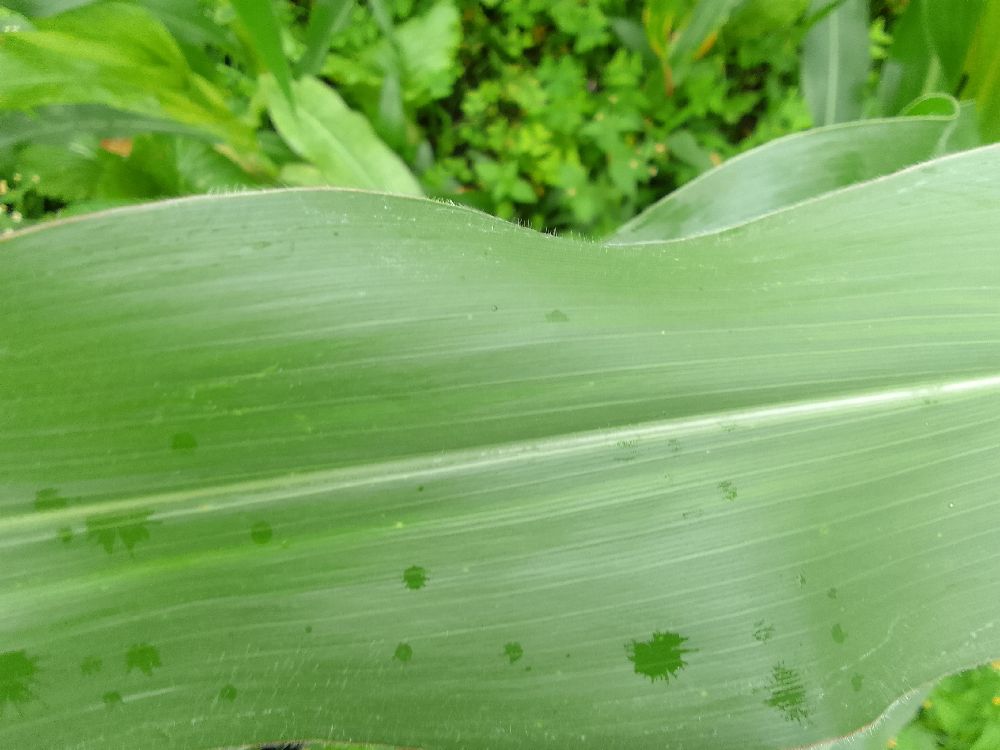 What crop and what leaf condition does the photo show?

maize, healthy
